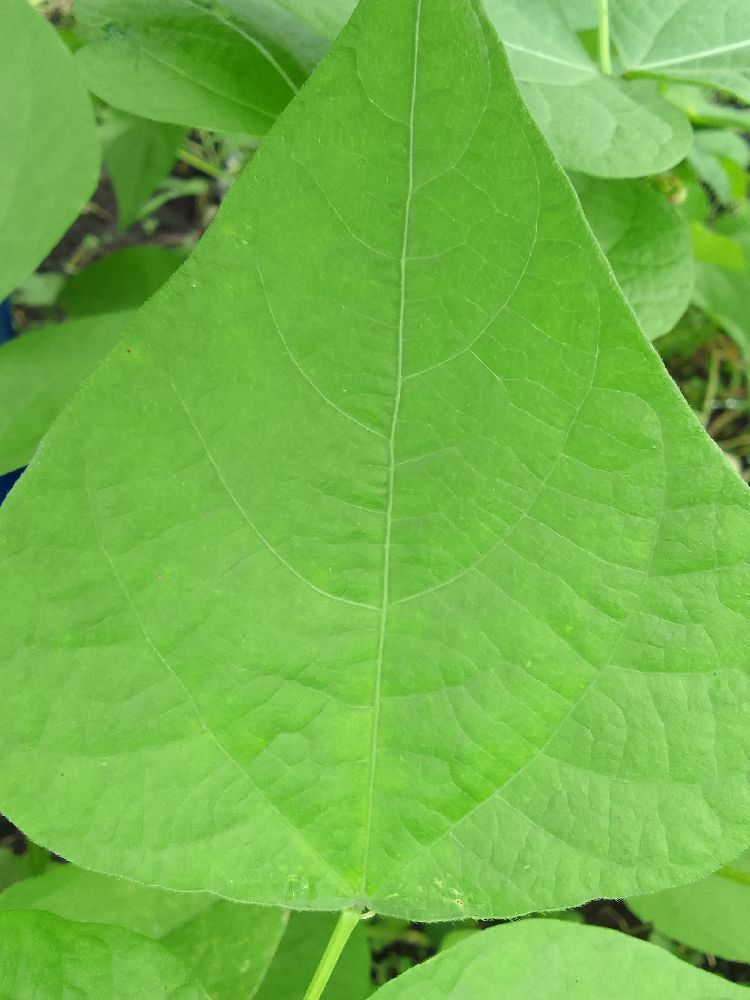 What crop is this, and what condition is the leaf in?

common bean, healthy
